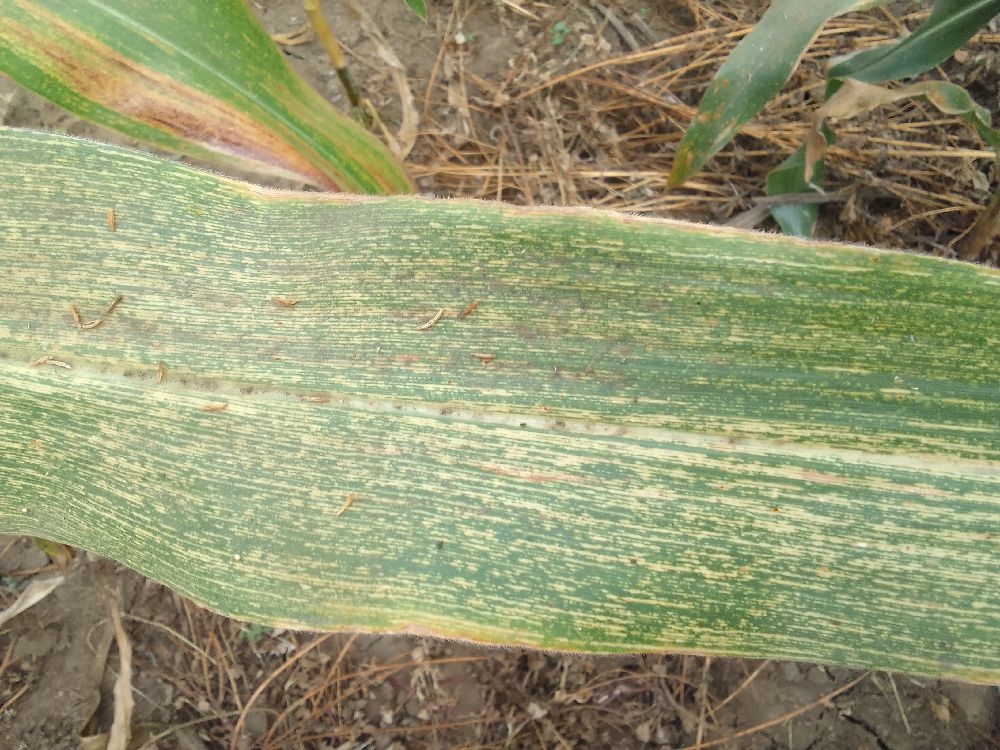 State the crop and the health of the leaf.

maize, maize streak virus
